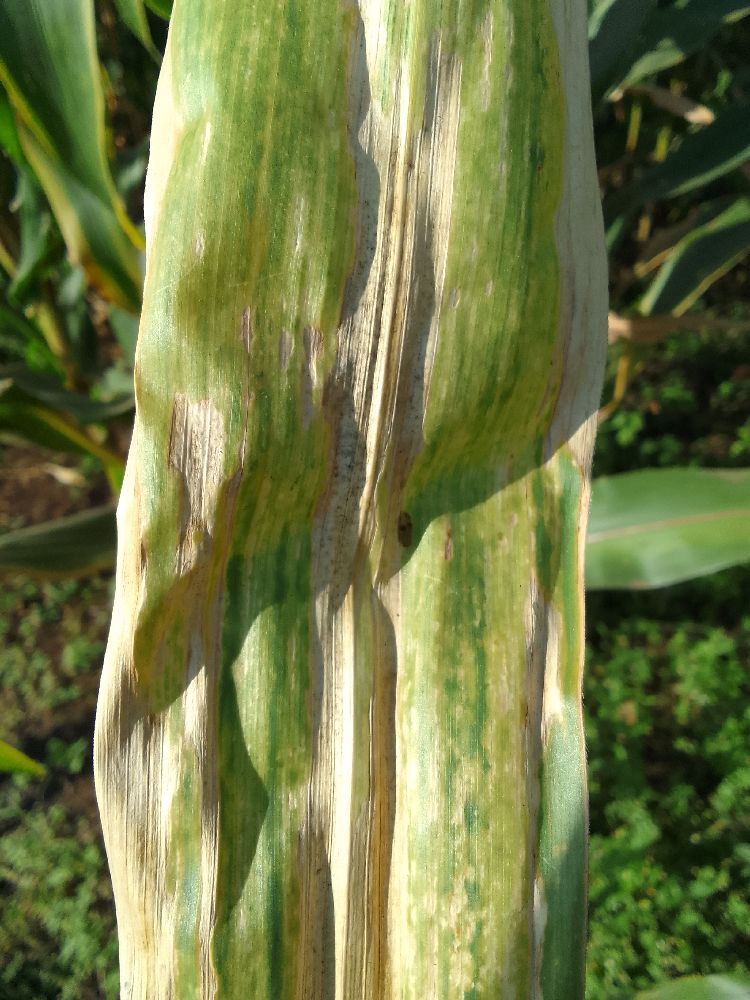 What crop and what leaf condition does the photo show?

maize, maize lethal necrosis
